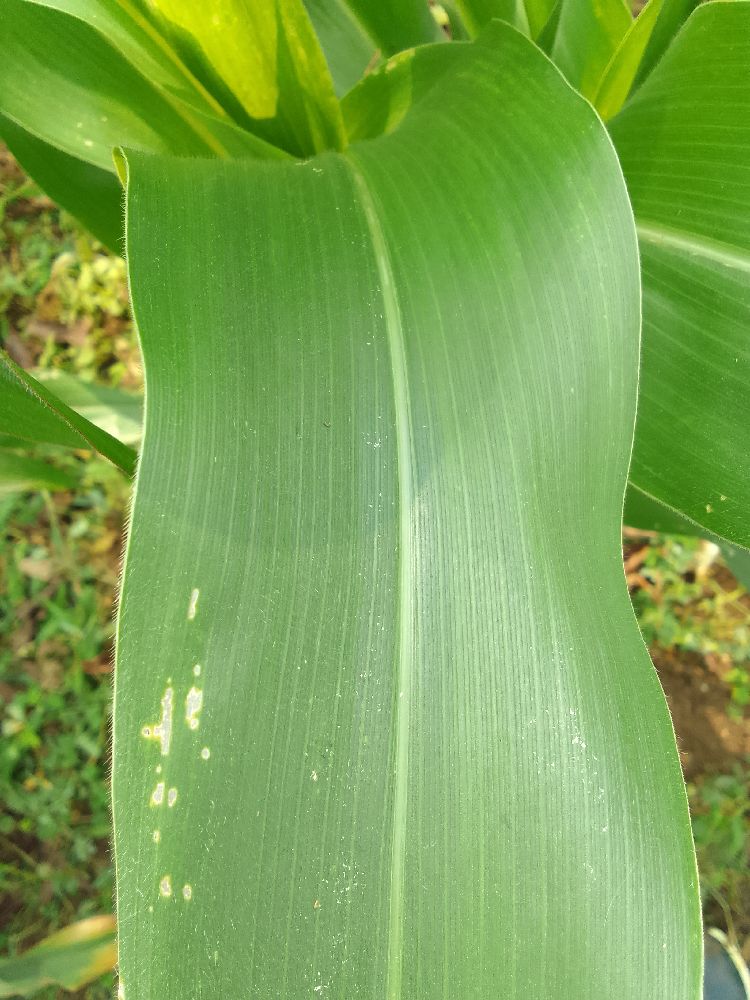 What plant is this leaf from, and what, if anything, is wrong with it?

maize, healthy
